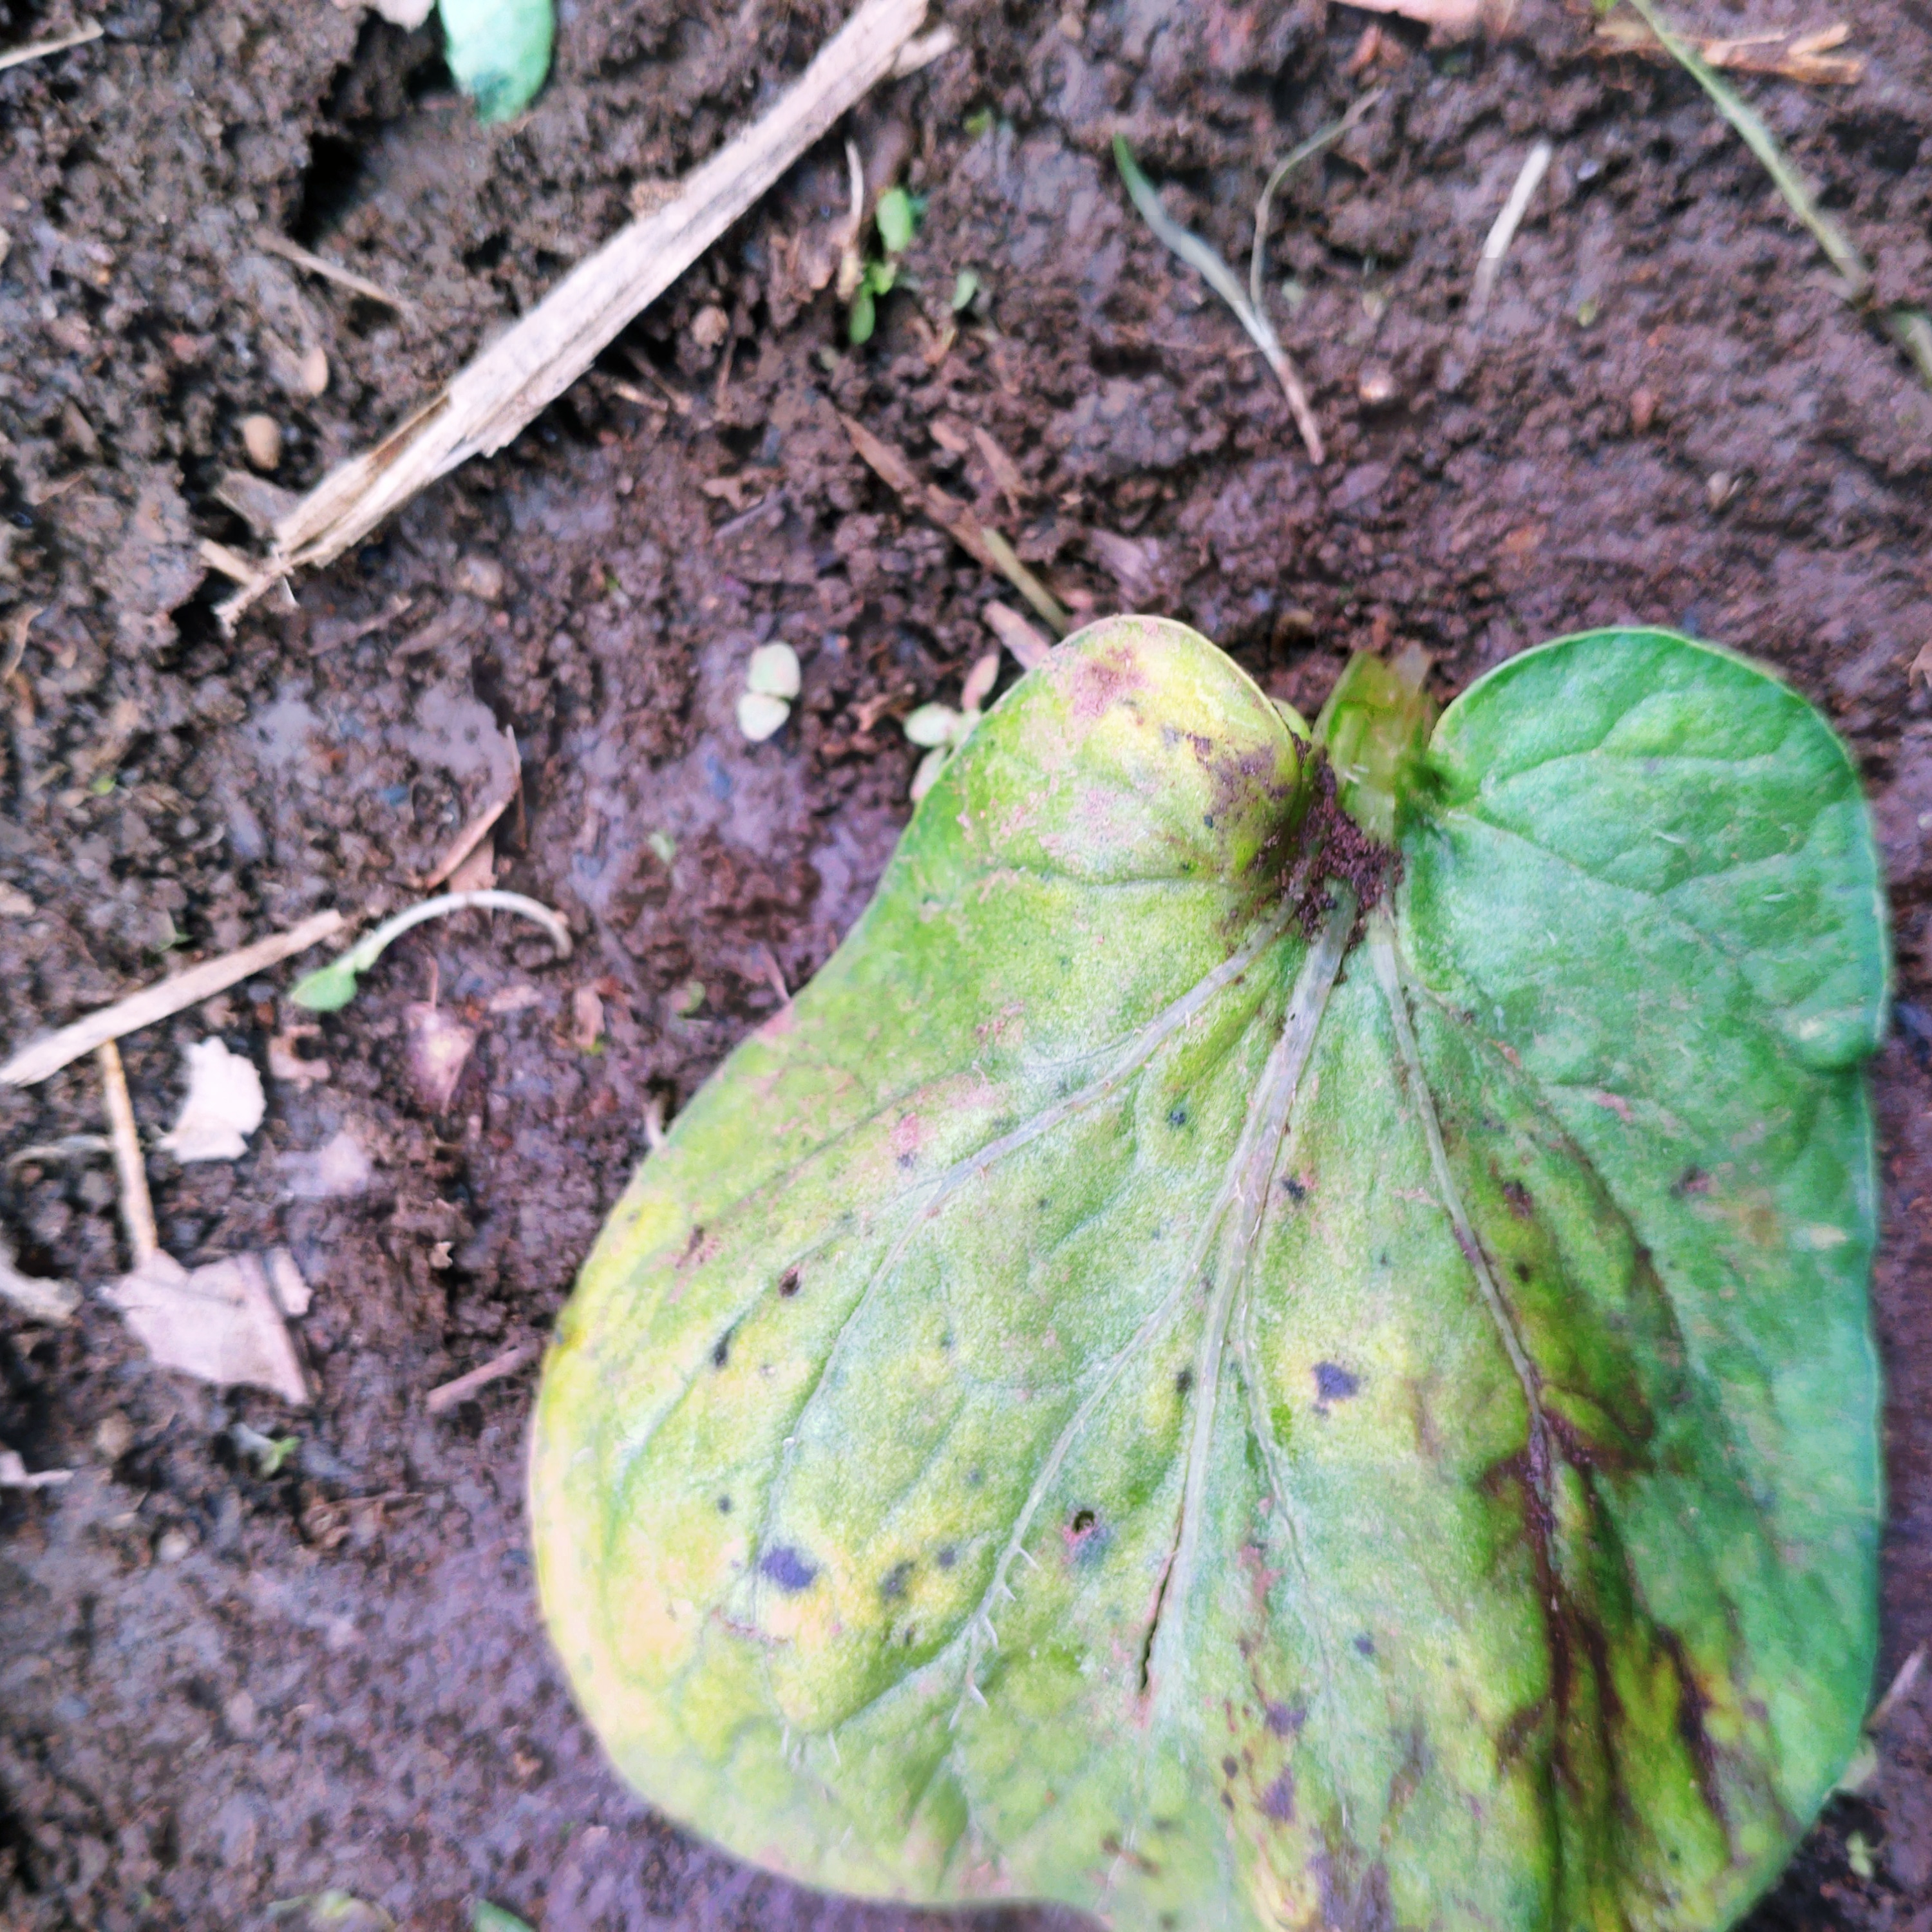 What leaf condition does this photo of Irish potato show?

late blight
